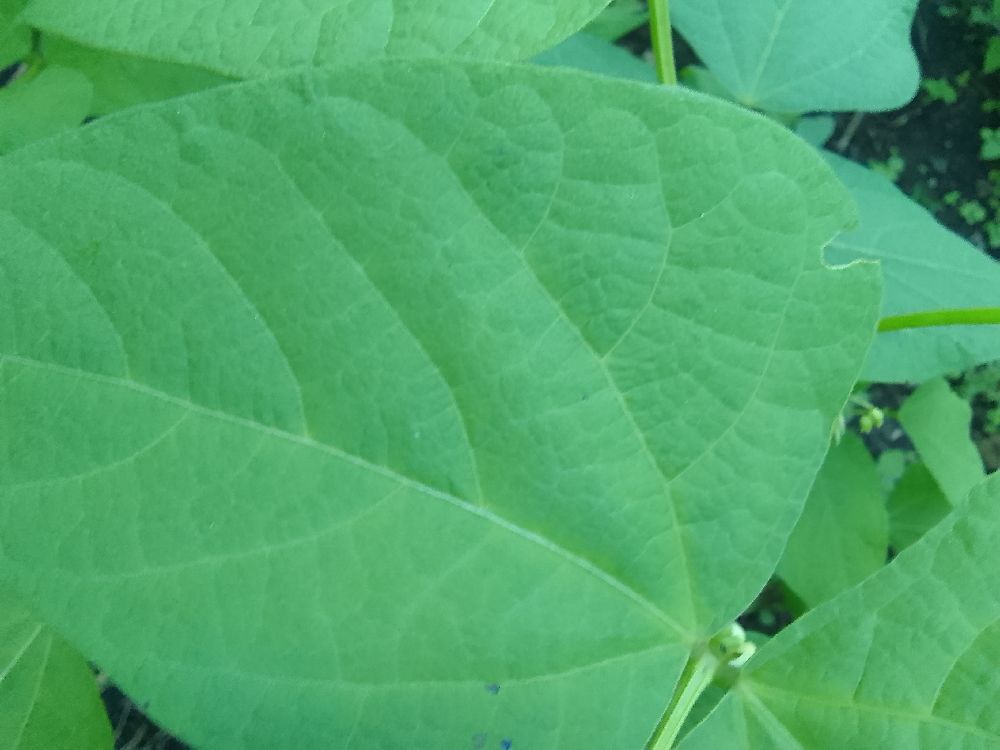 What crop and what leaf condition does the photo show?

common bean, healthy
